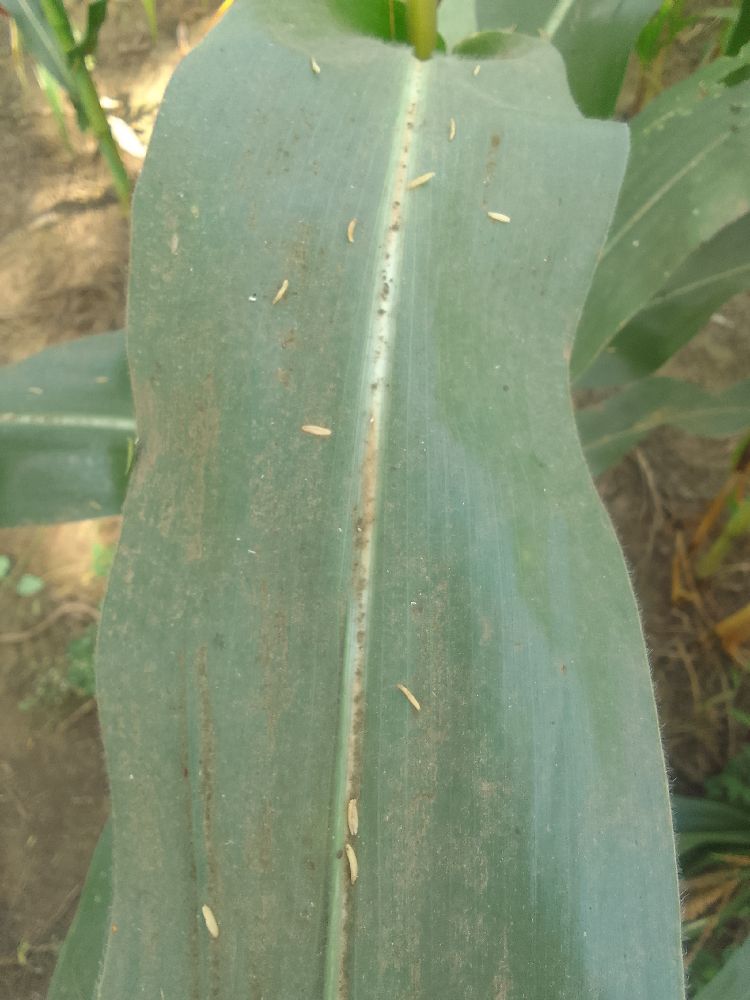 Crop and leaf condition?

maize, healthy
